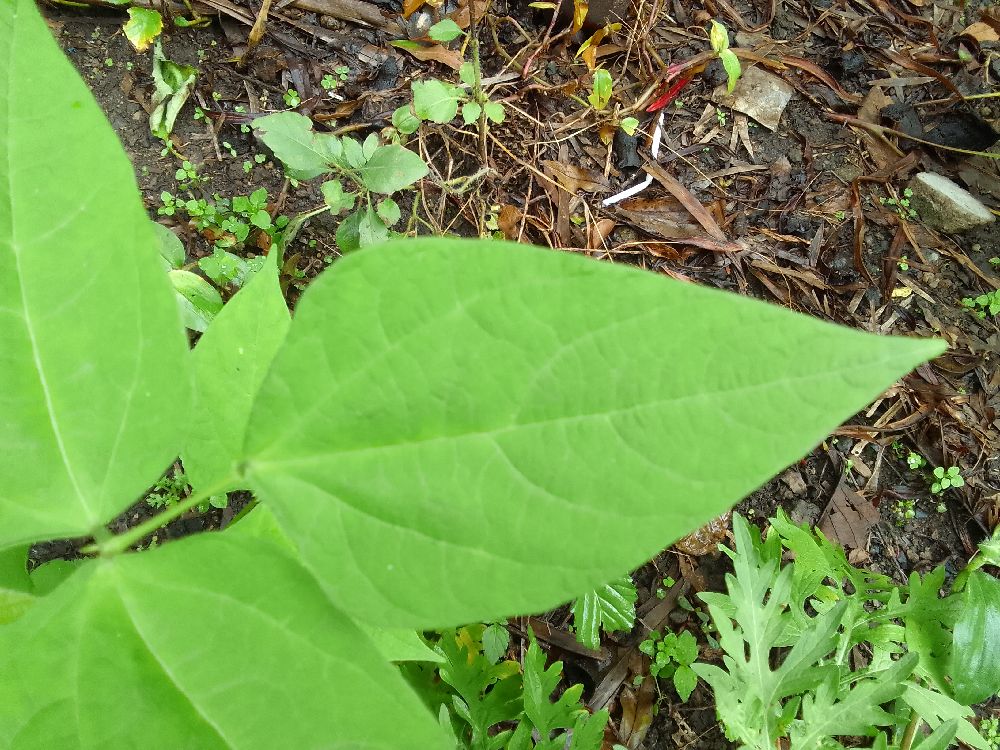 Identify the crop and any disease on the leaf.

common bean, healthy
